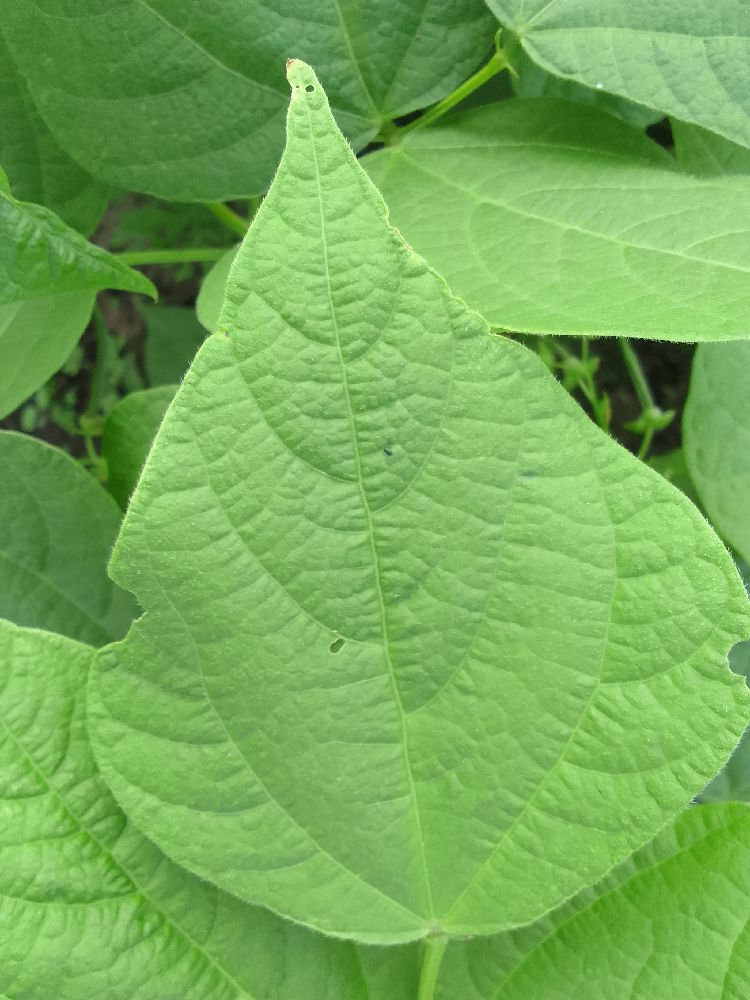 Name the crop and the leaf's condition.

common bean, healthy
